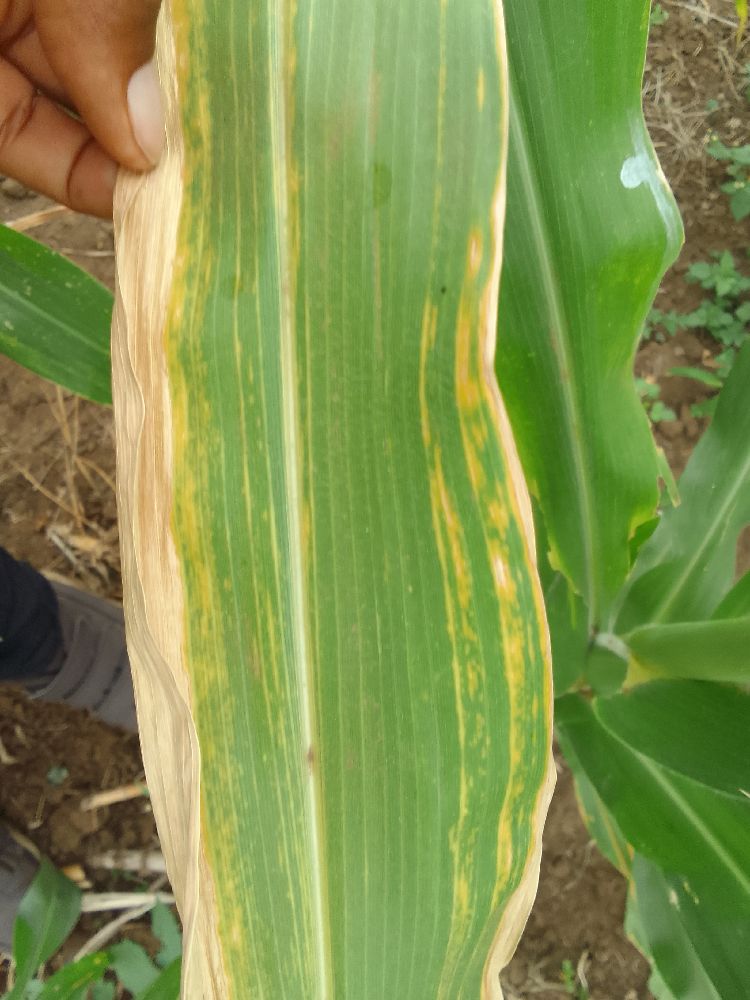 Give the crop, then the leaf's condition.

maize, maize lethal necrosis
